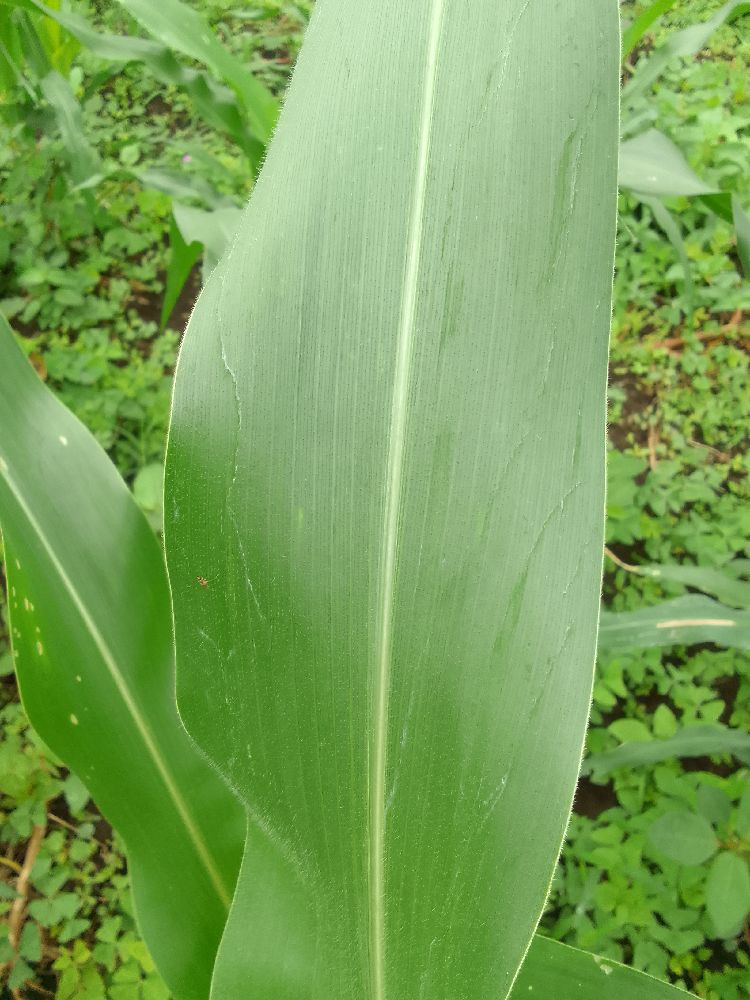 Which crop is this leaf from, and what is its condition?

maize, healthy
